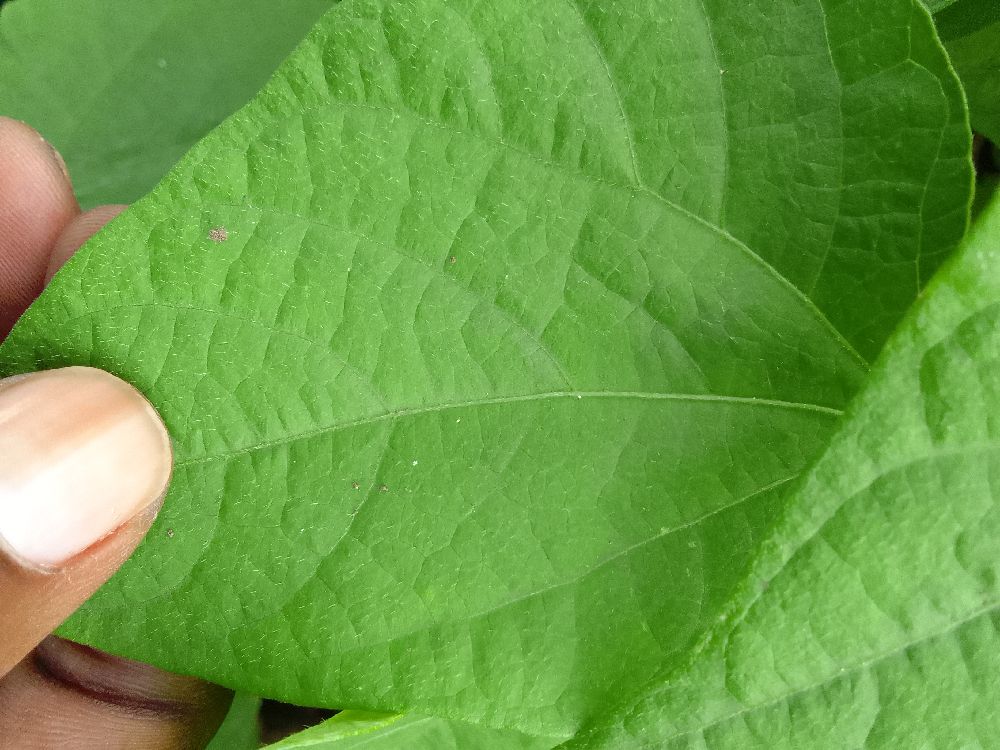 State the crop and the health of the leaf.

common bean, healthy
